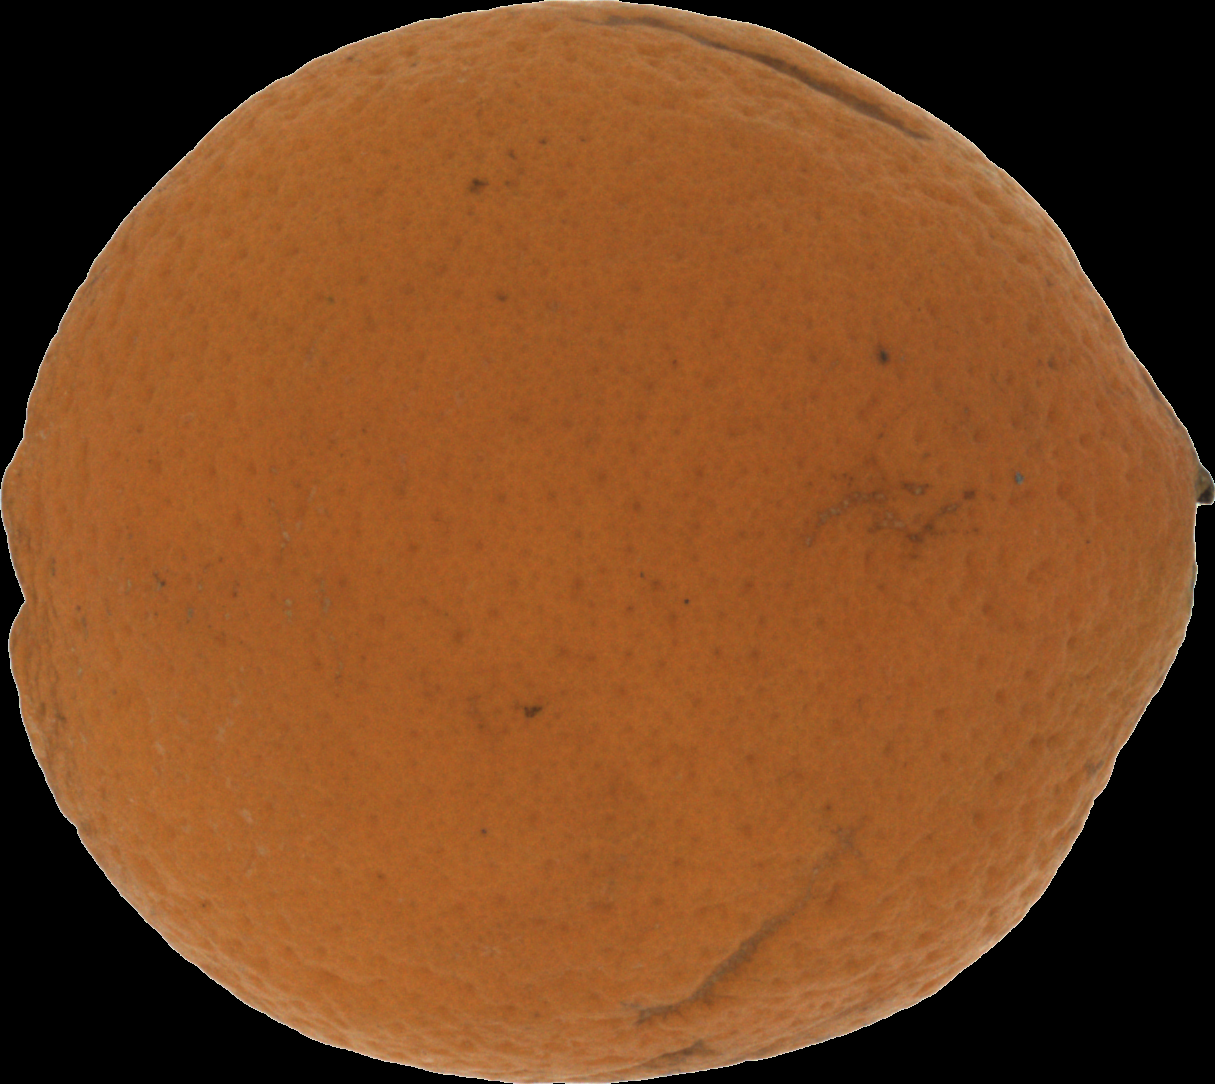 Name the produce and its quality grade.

orange, bad
